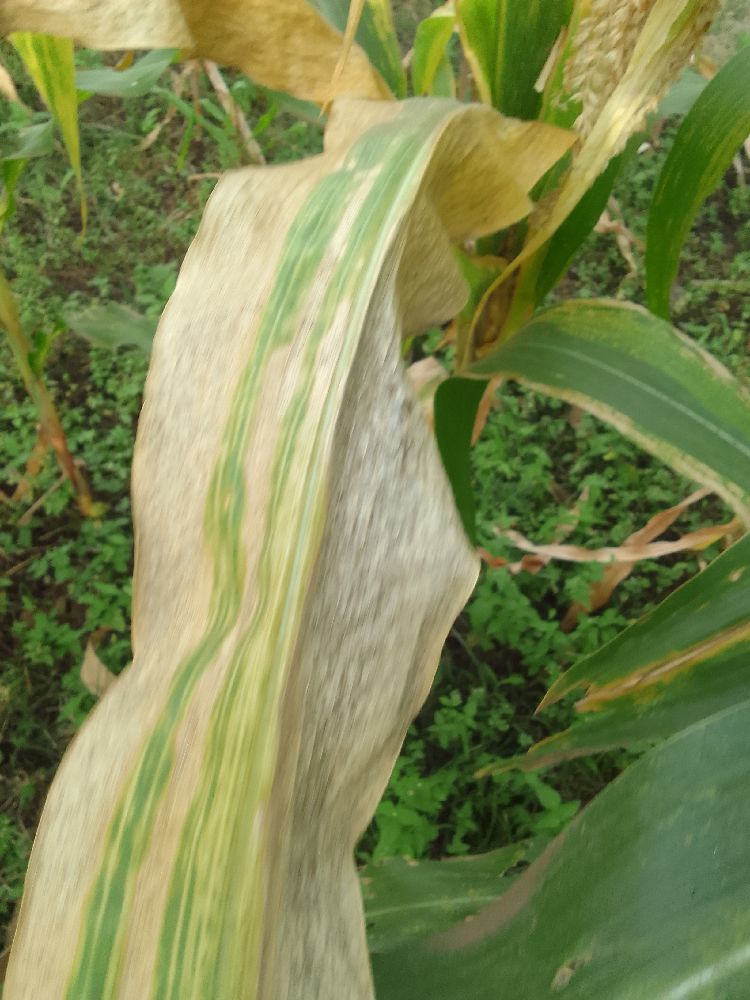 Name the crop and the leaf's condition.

maize, maize lethal necrosis
